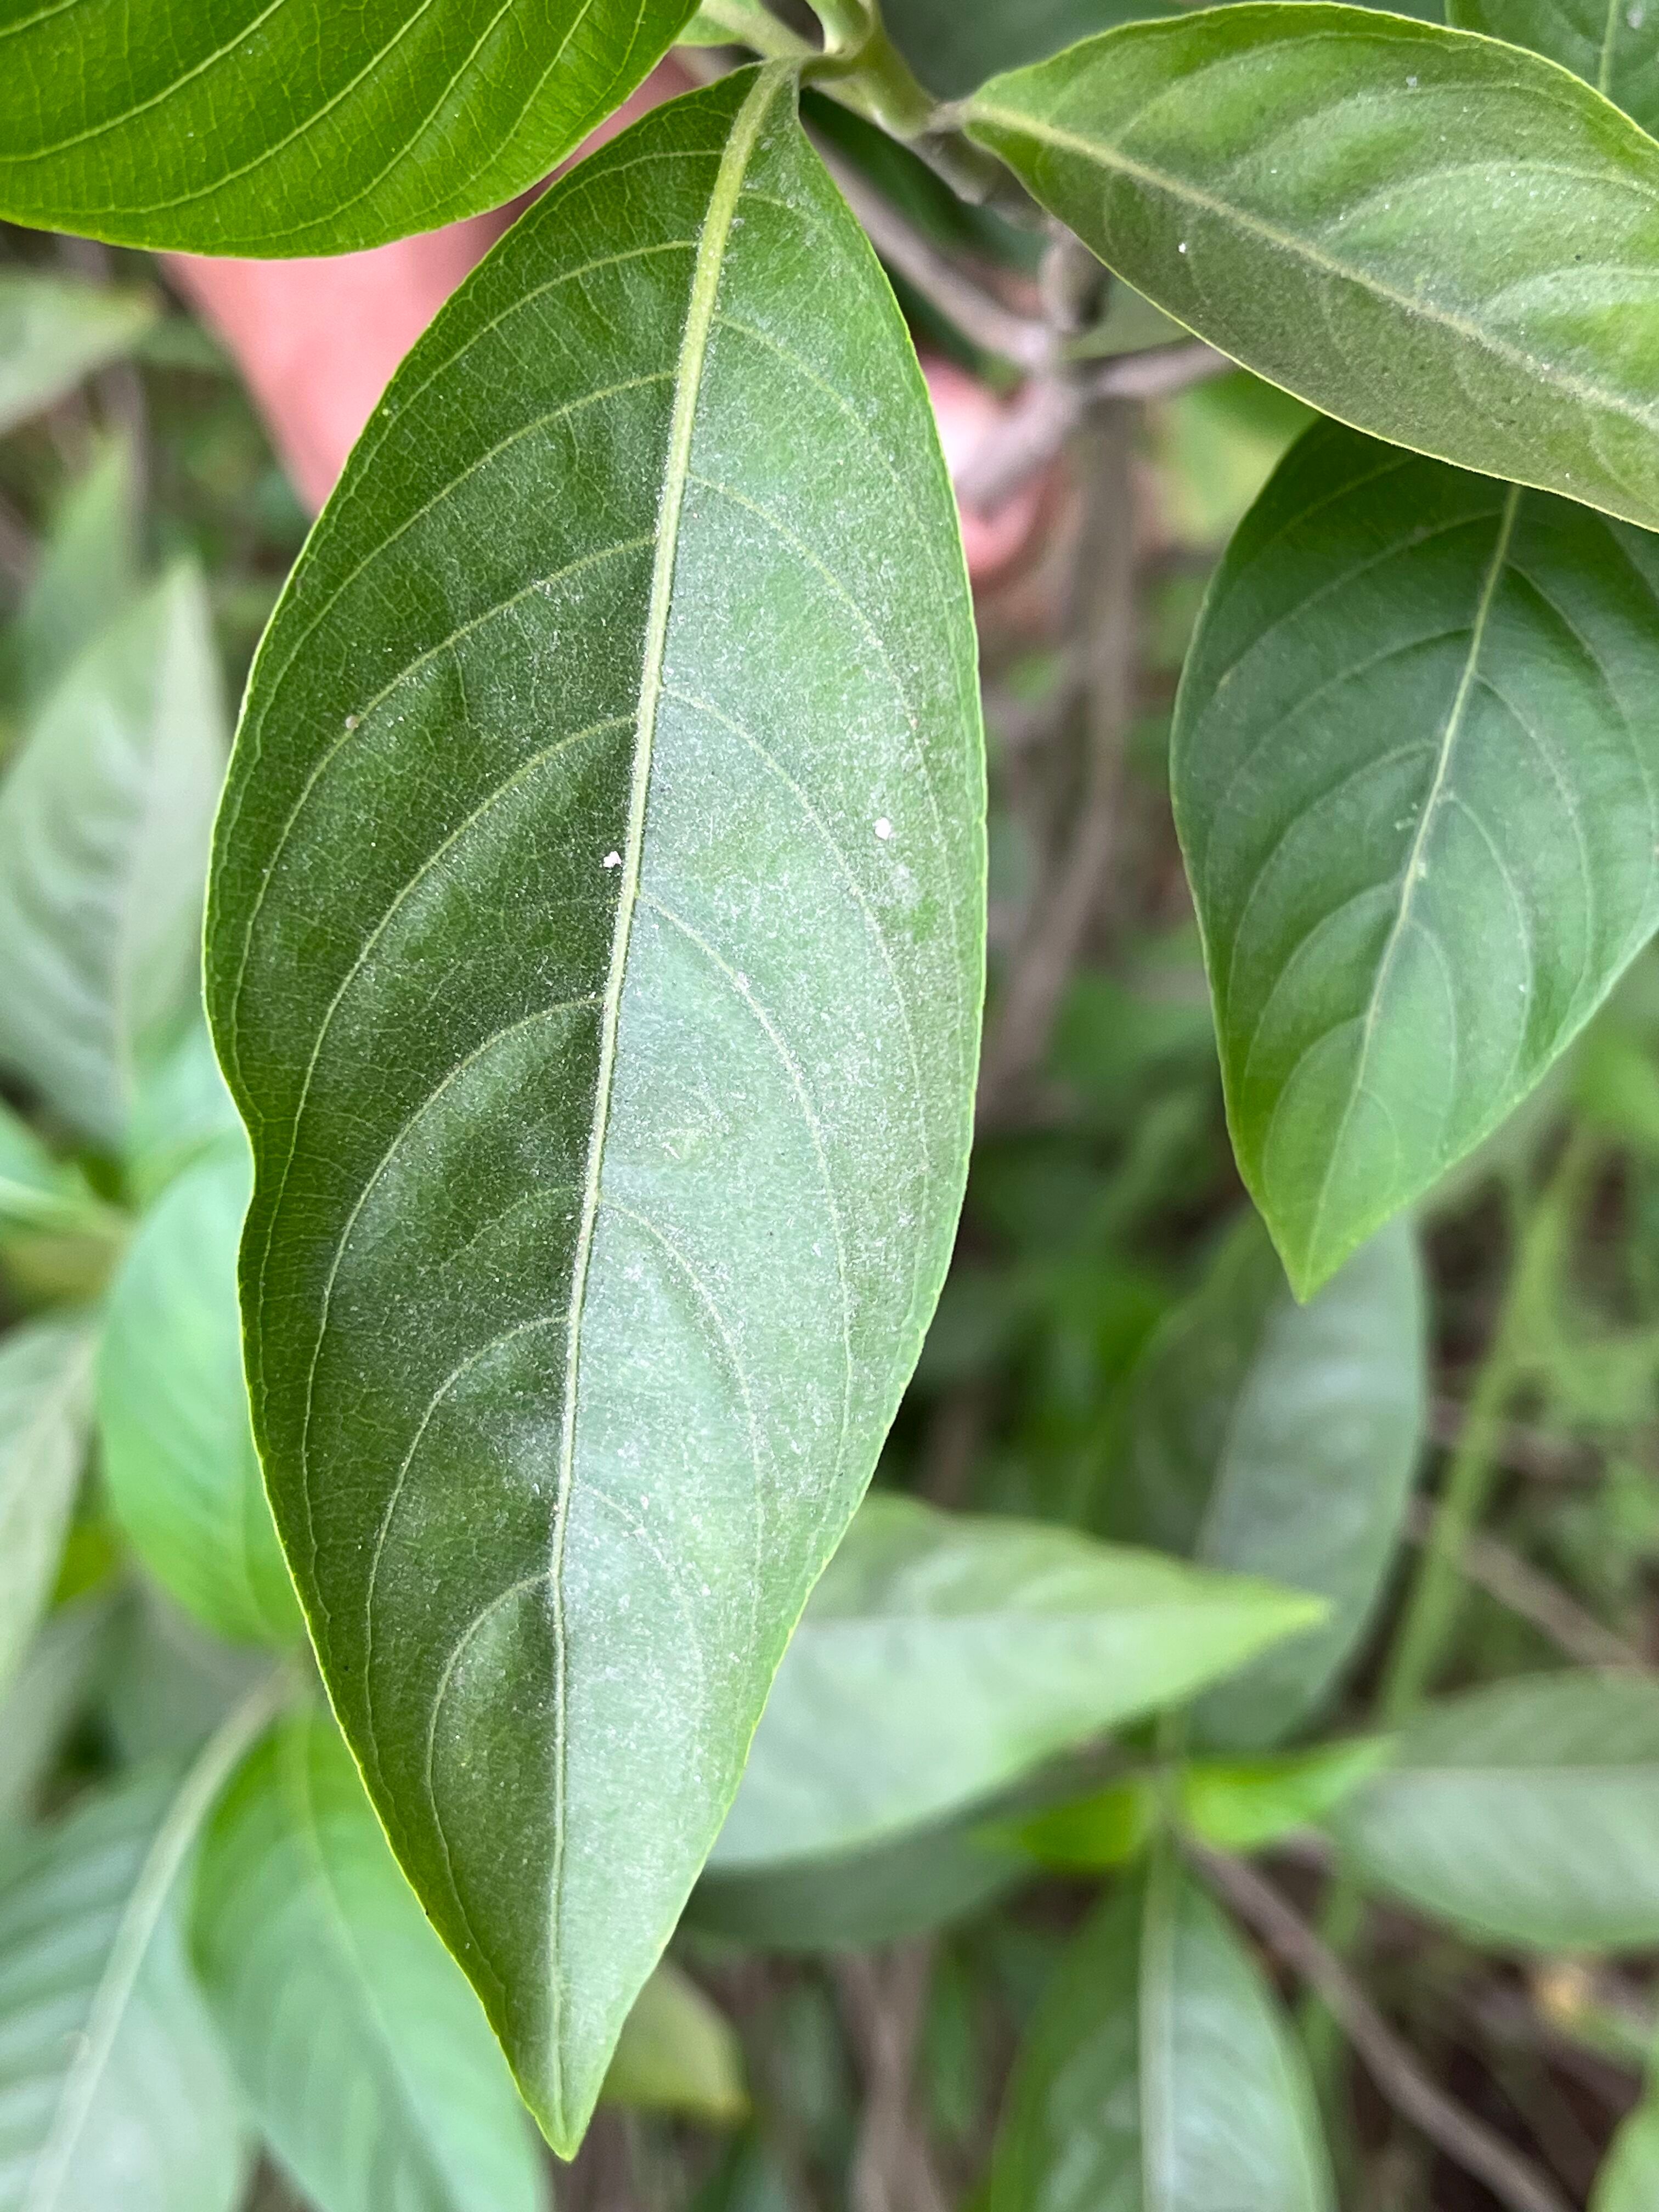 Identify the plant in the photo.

vasaka
